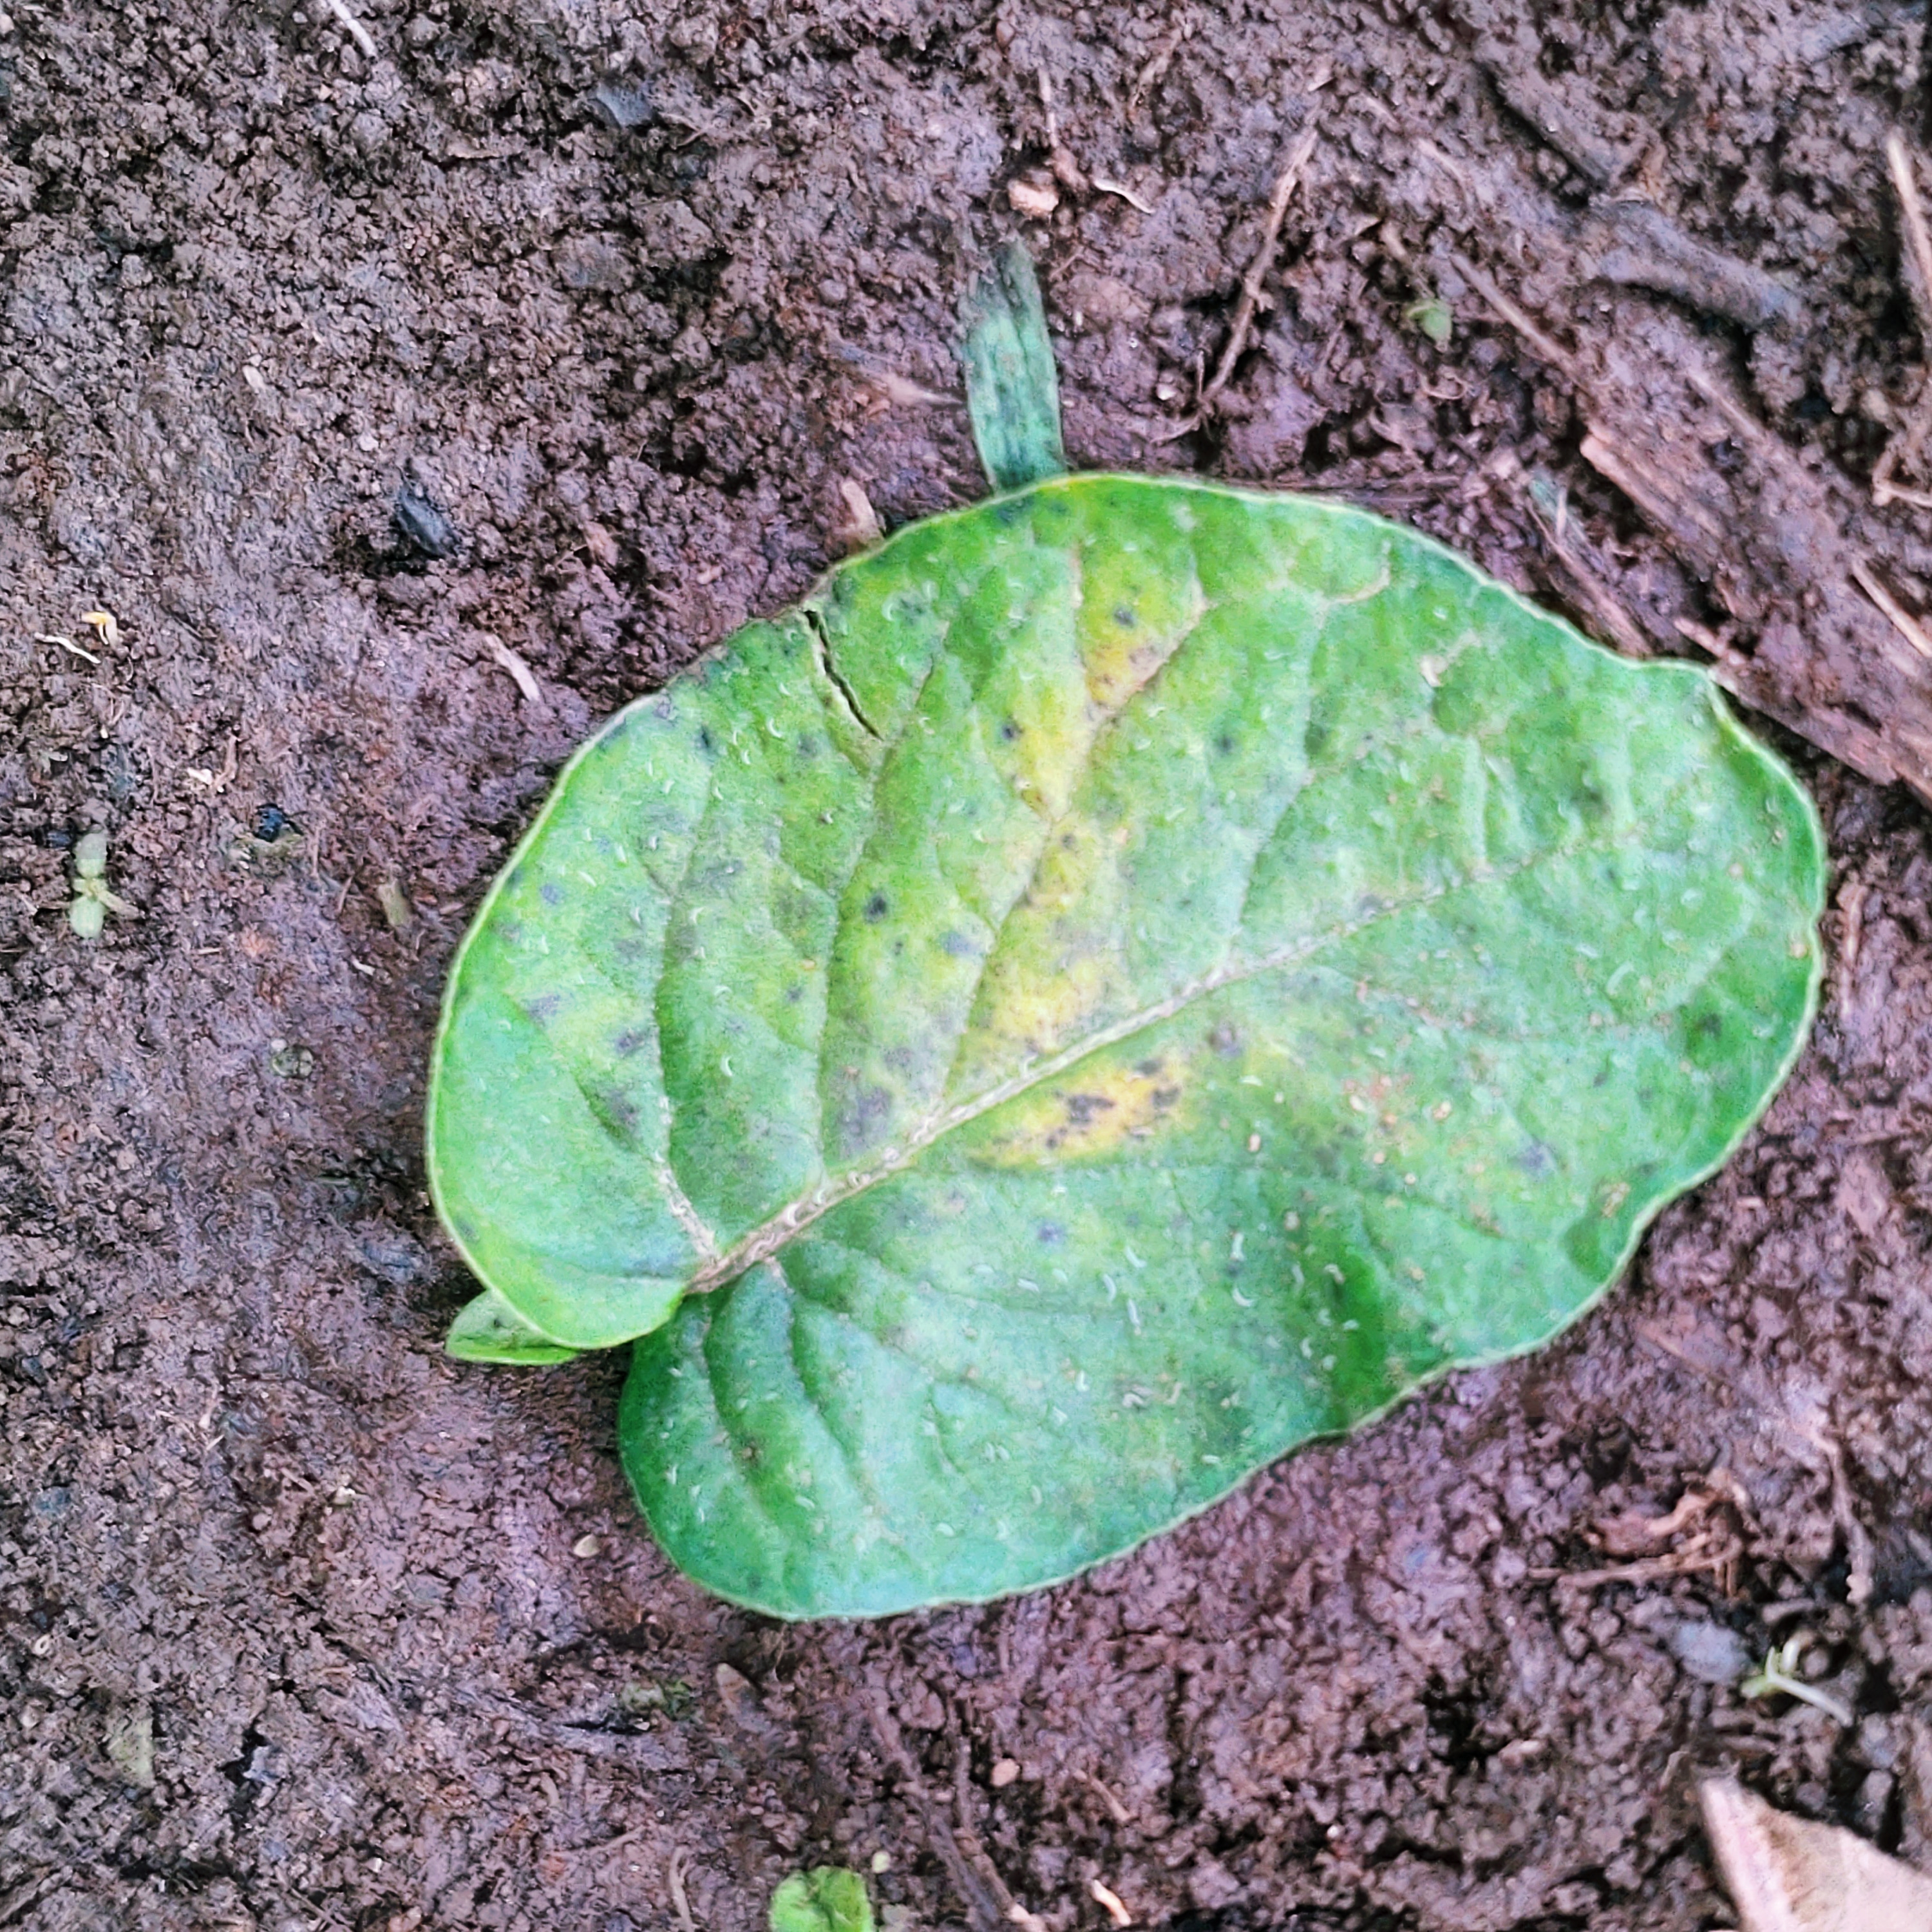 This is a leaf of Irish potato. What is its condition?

late blight
